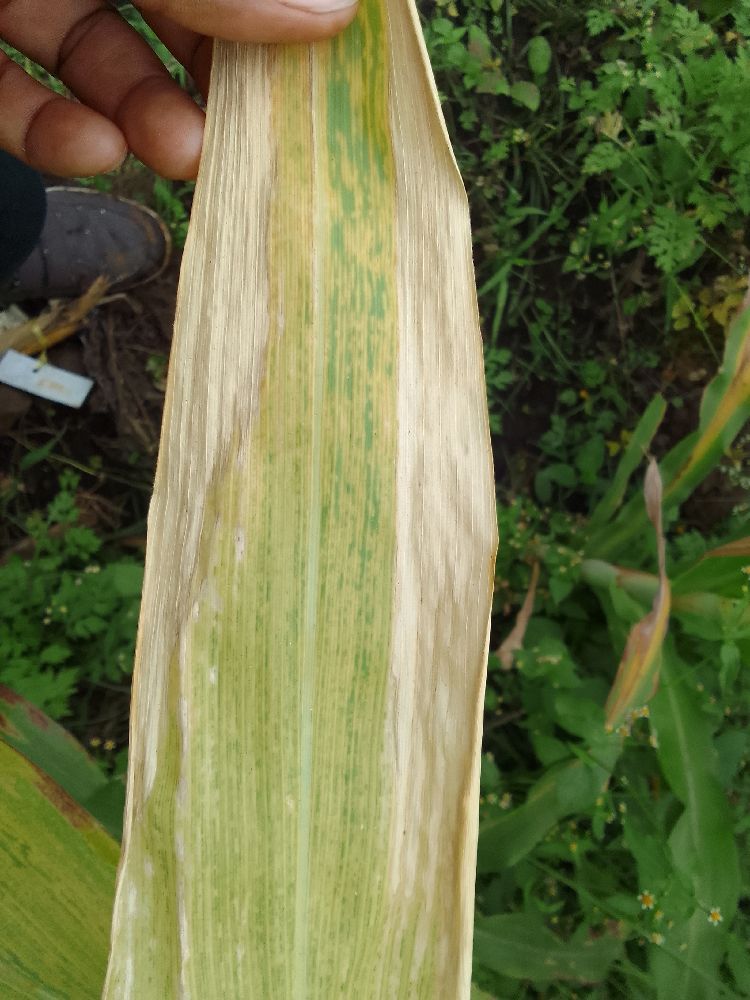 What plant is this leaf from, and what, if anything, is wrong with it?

maize, maize lethal necrosis
